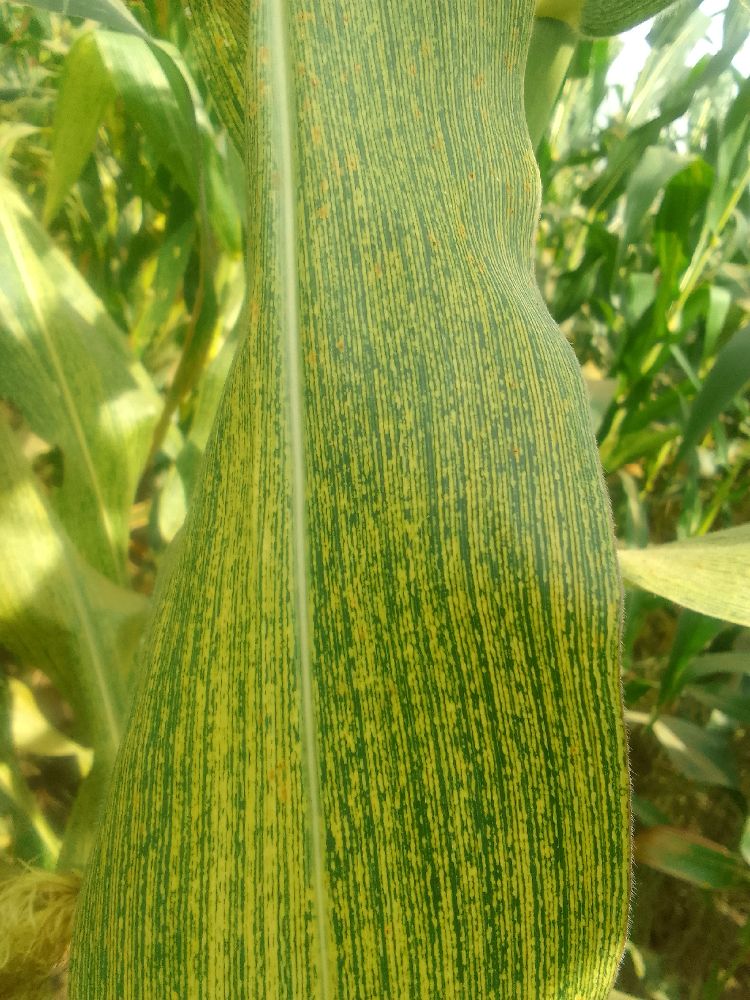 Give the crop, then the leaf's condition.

maize, maize streak virus
